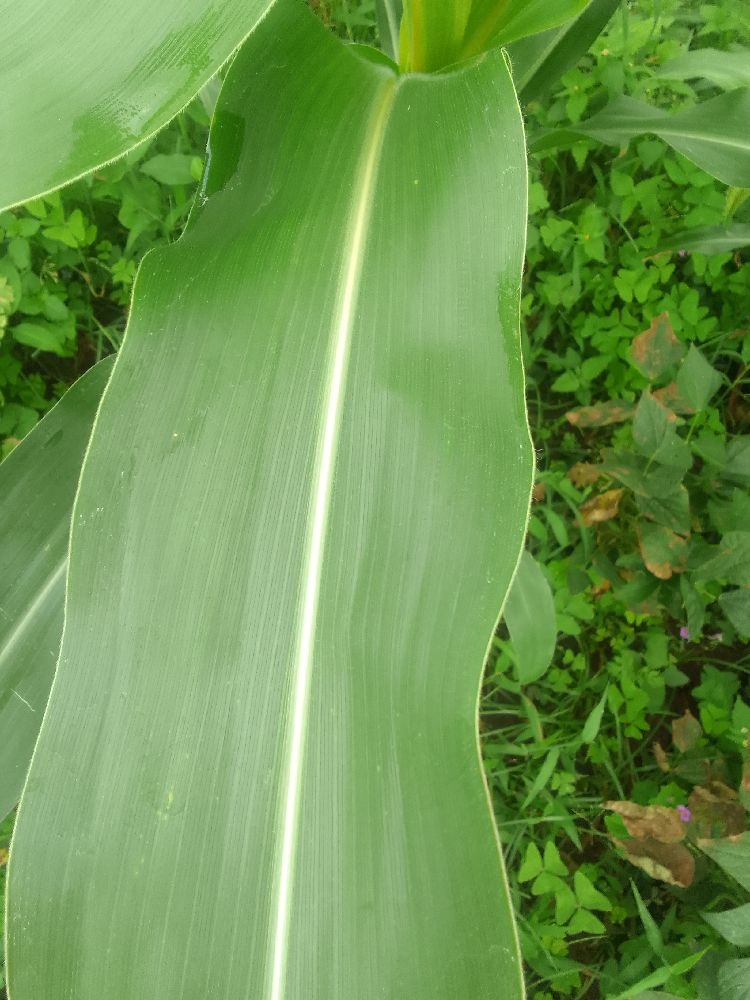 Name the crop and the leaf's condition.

maize, healthy
